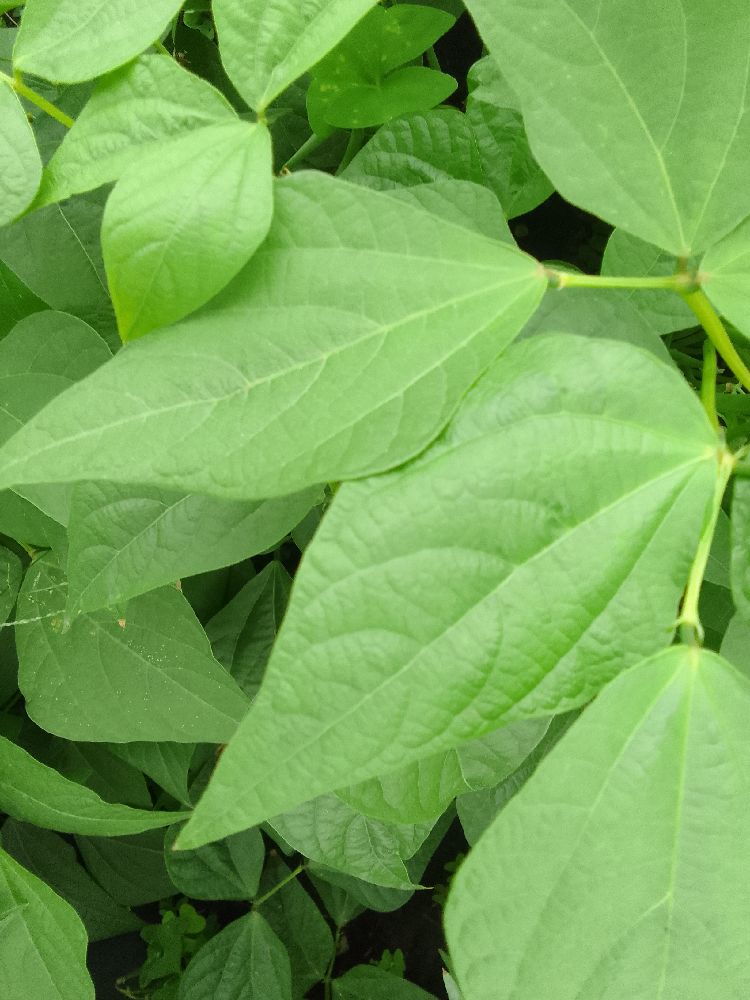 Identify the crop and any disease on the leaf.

common bean, healthy
